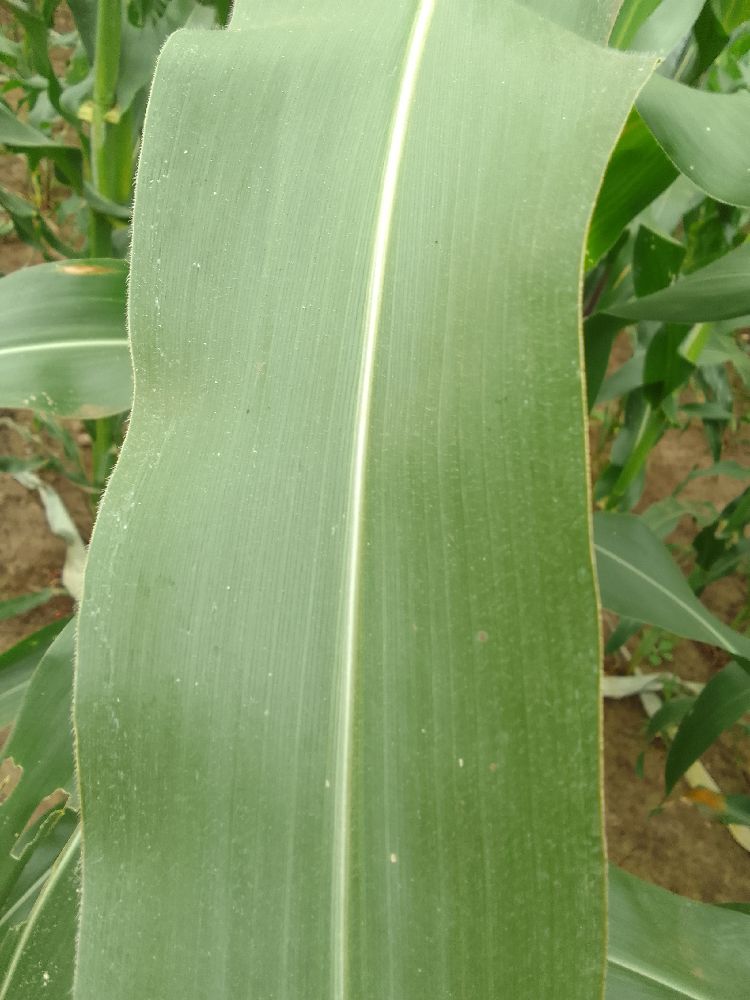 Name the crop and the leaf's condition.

maize, healthy
